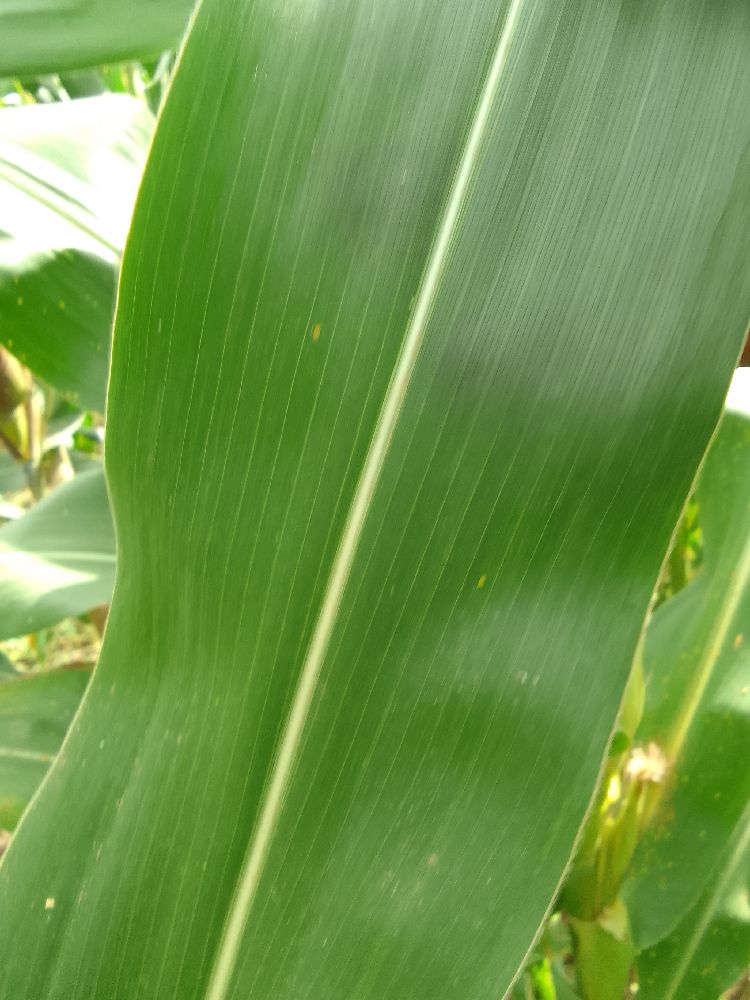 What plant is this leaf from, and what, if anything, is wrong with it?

maize, healthy
